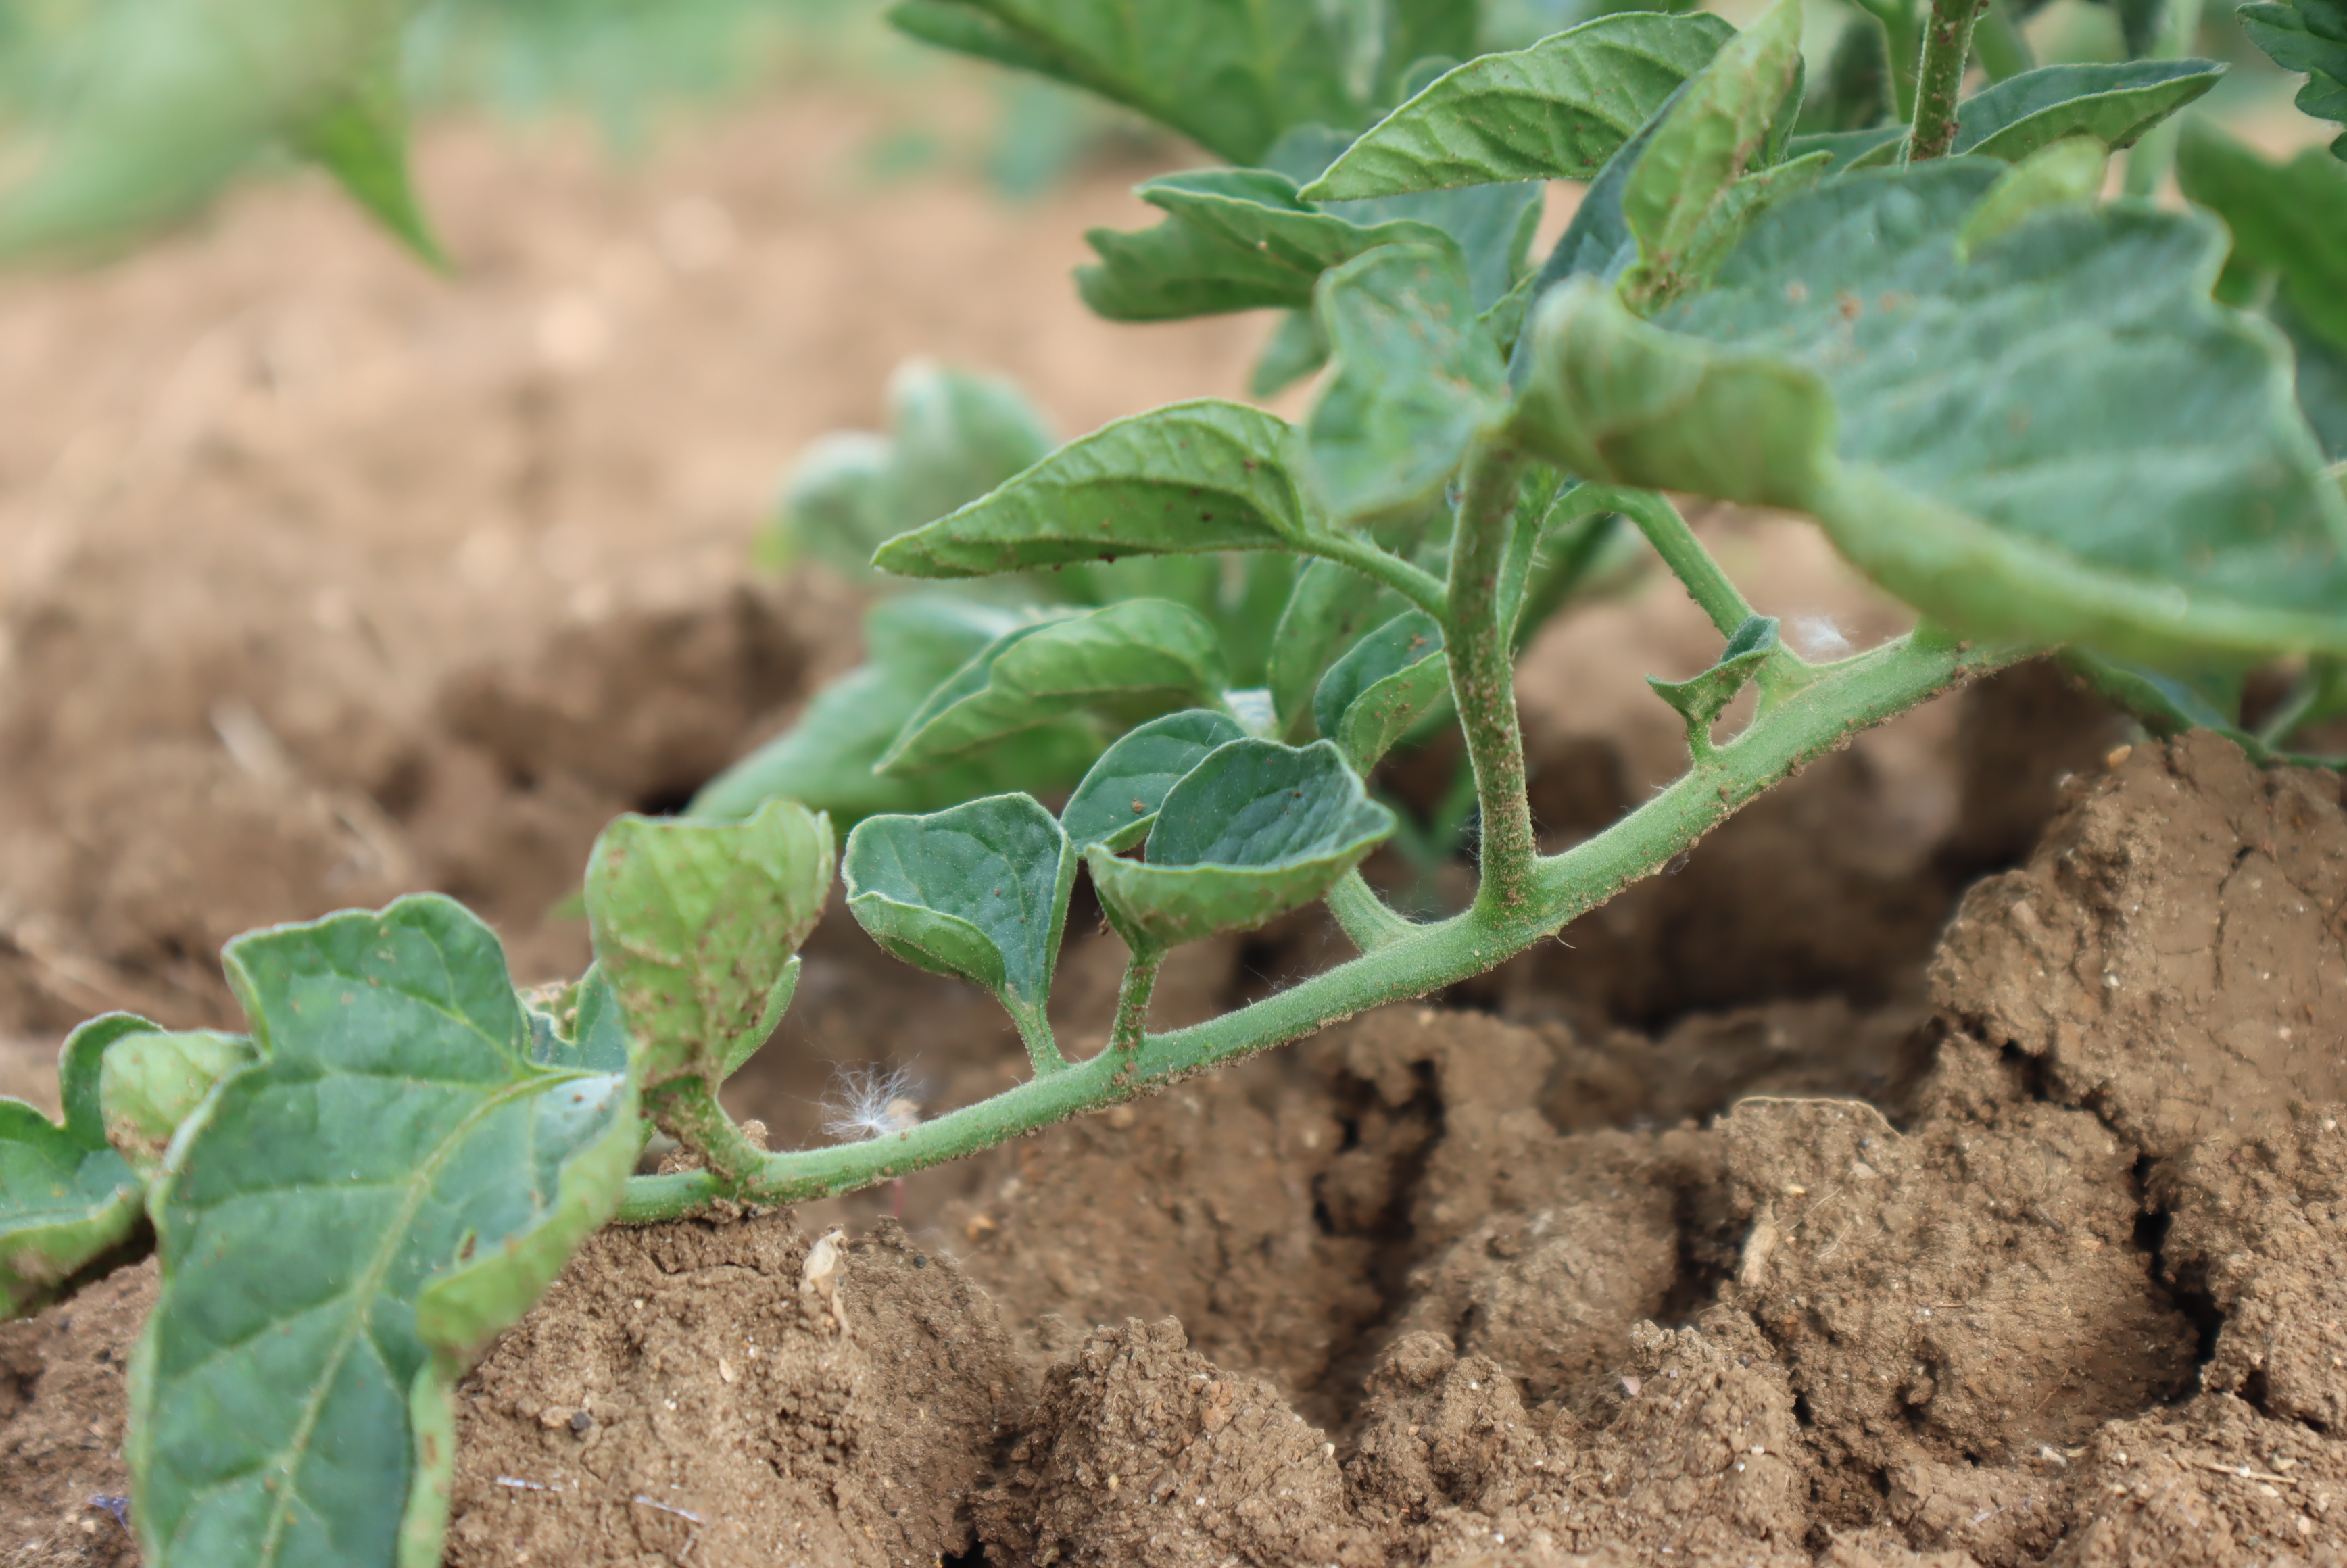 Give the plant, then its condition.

tomato, water stress
